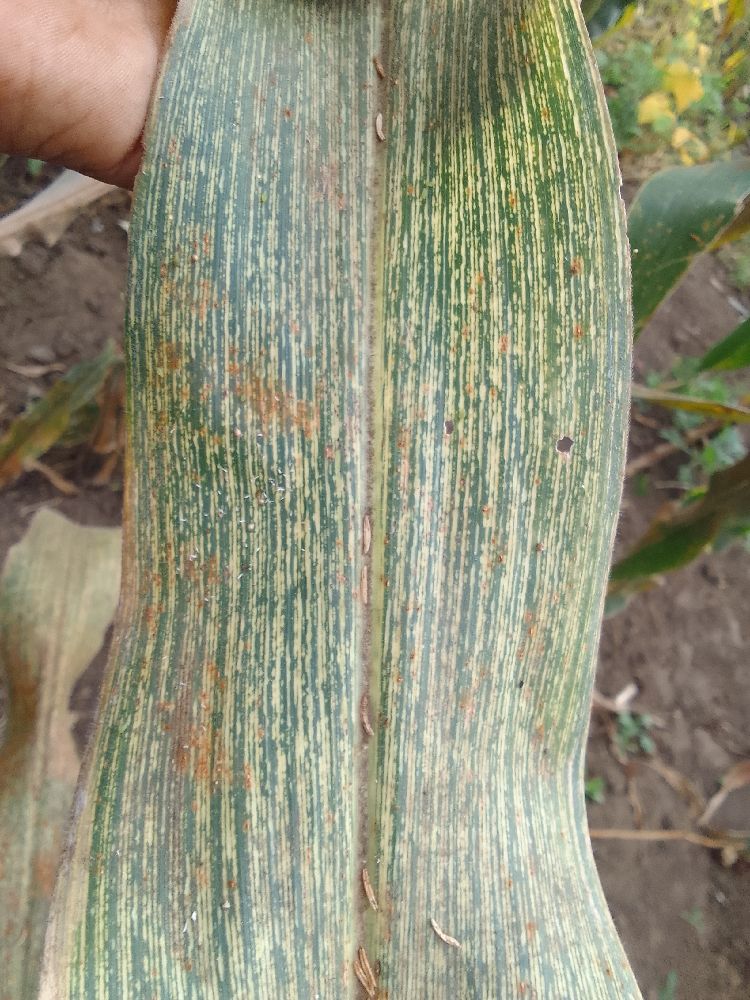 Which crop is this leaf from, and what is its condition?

maize, maize streak virus
